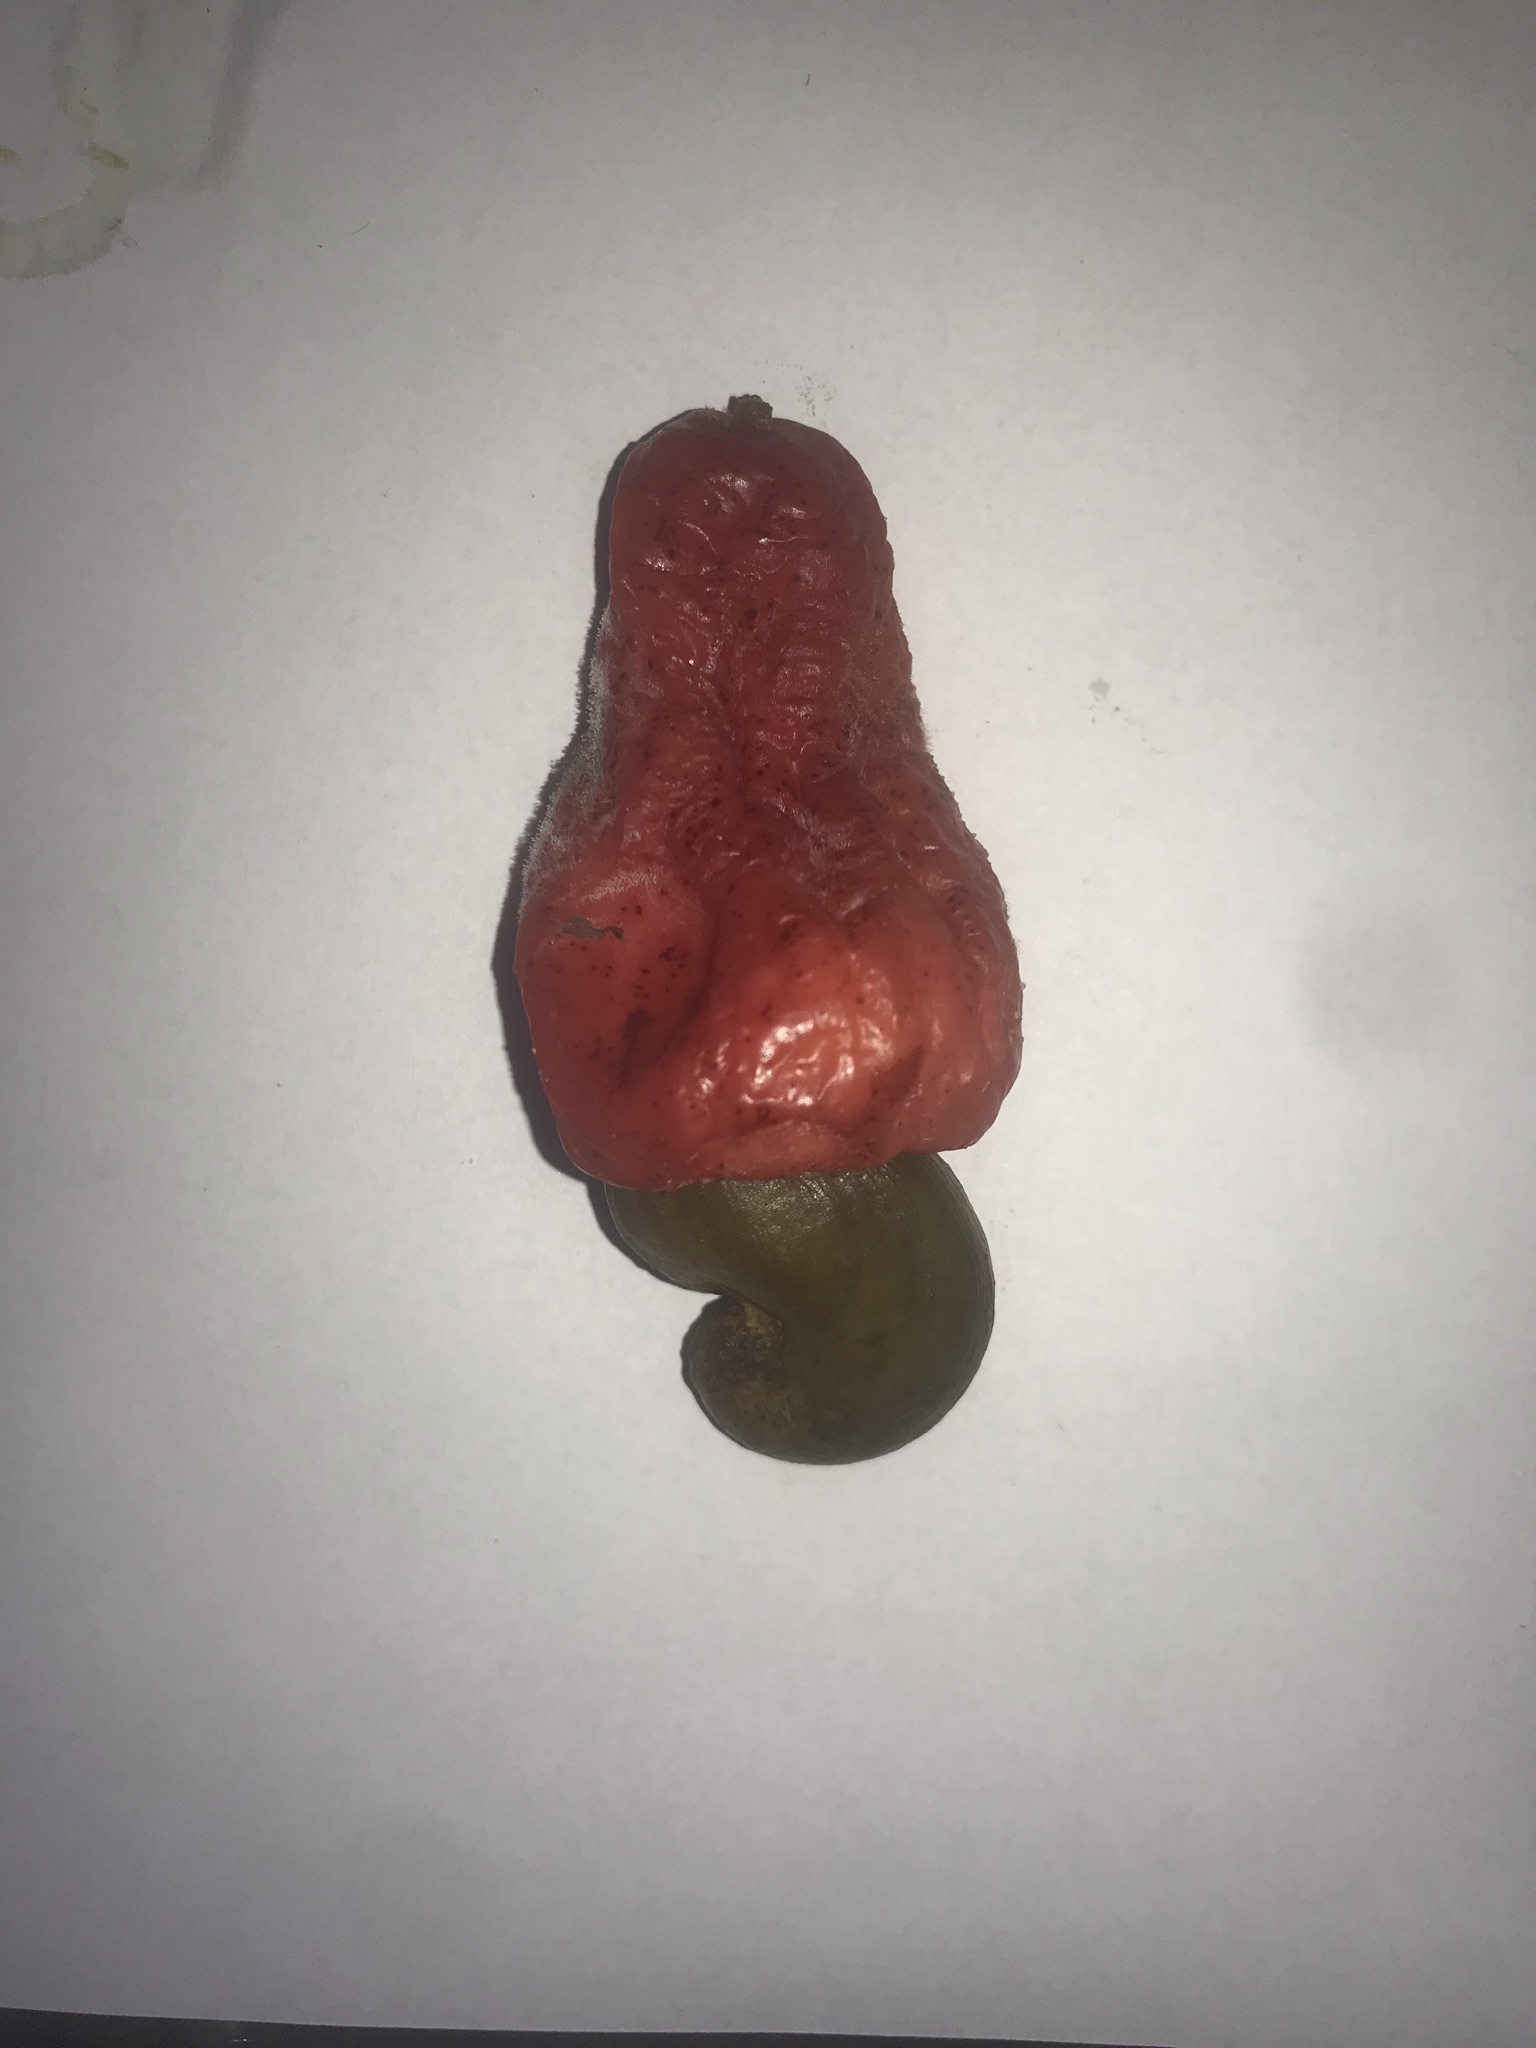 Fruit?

caju vermelho
